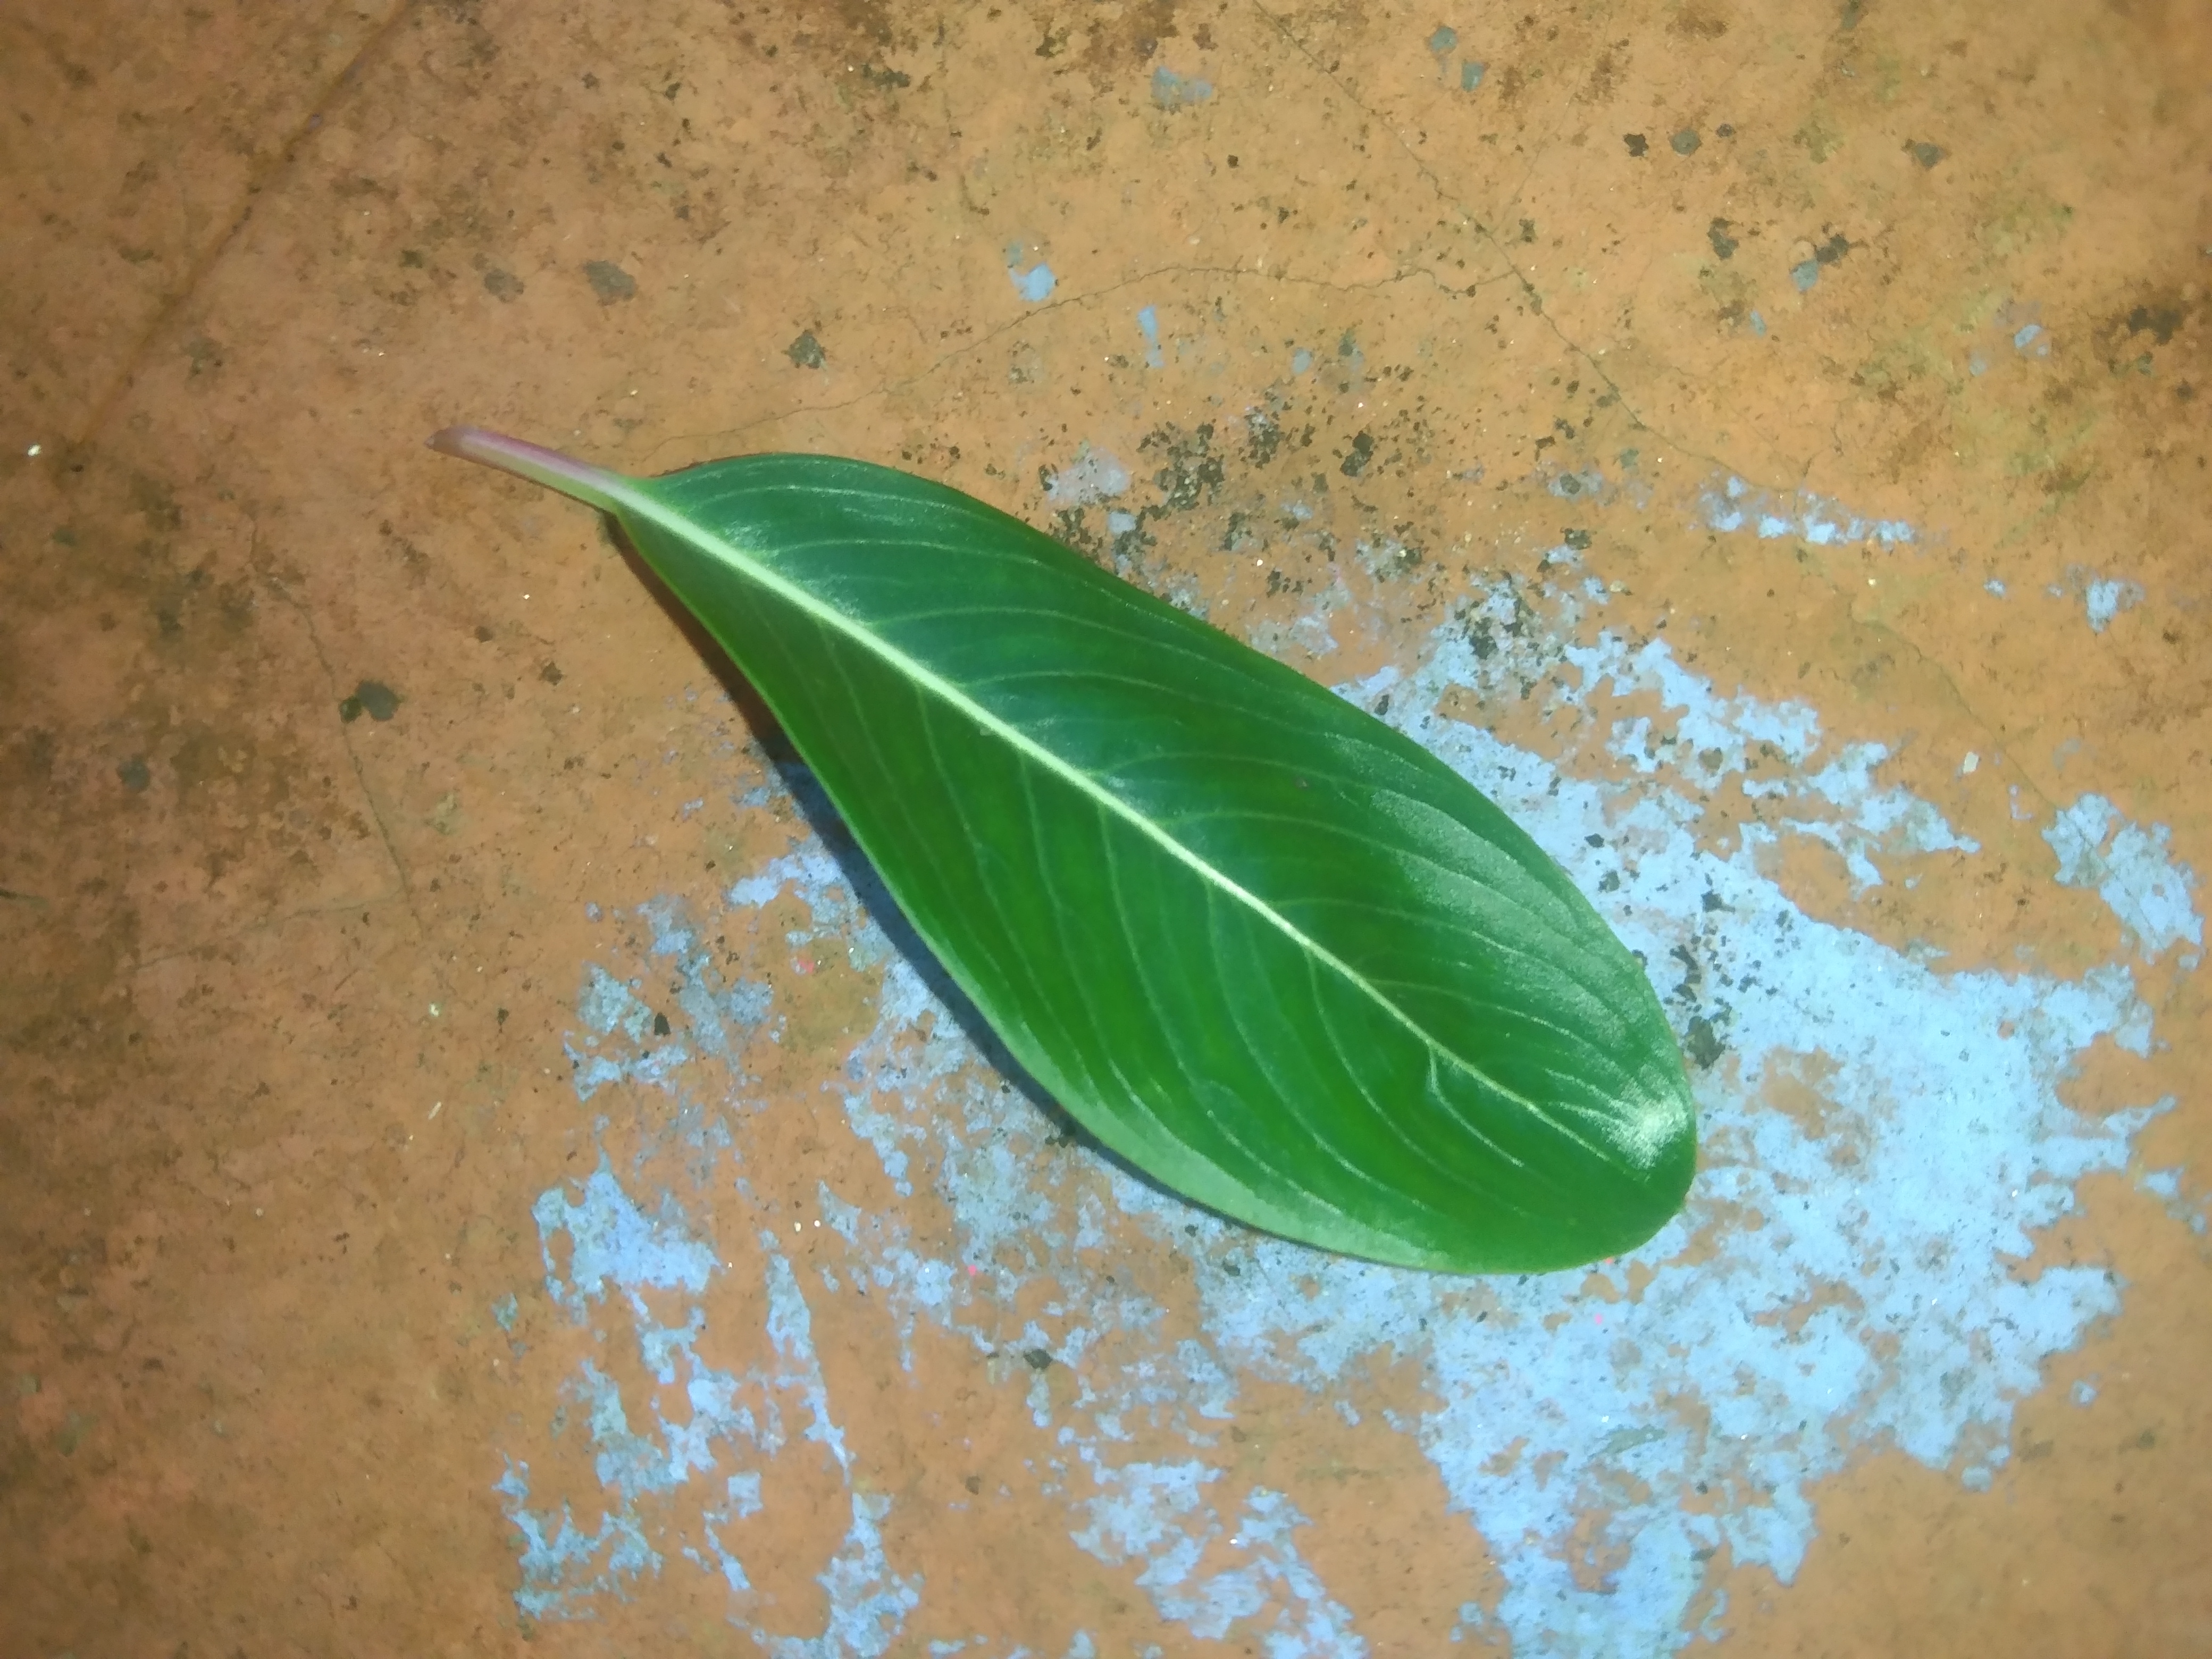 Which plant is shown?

rose periwinkle
